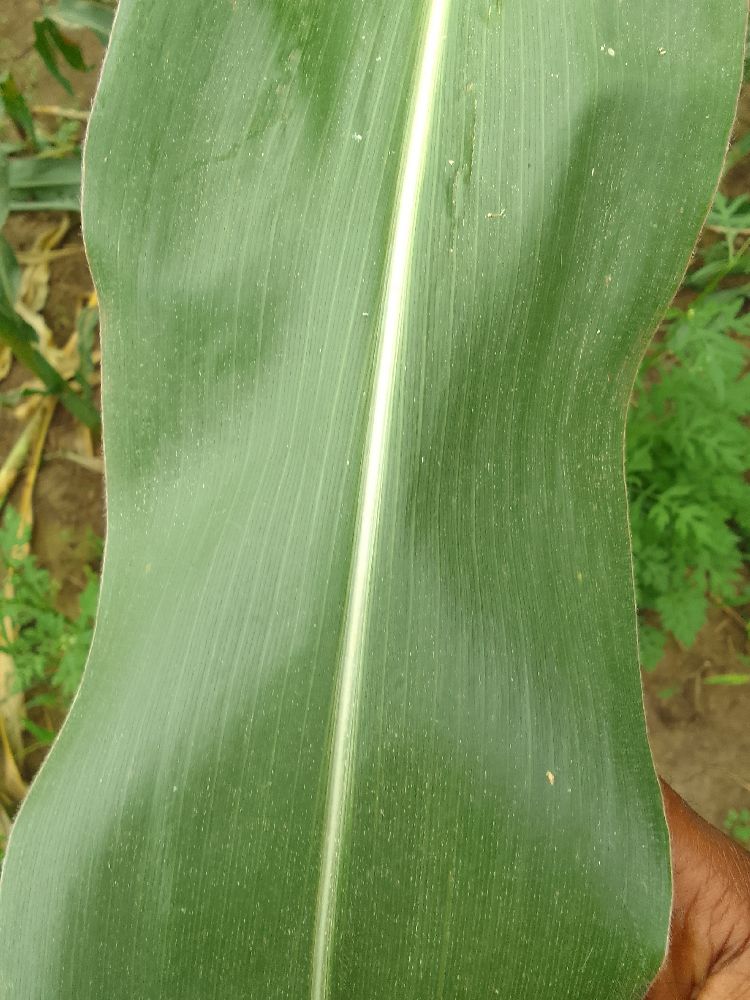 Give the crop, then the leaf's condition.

maize, healthy
